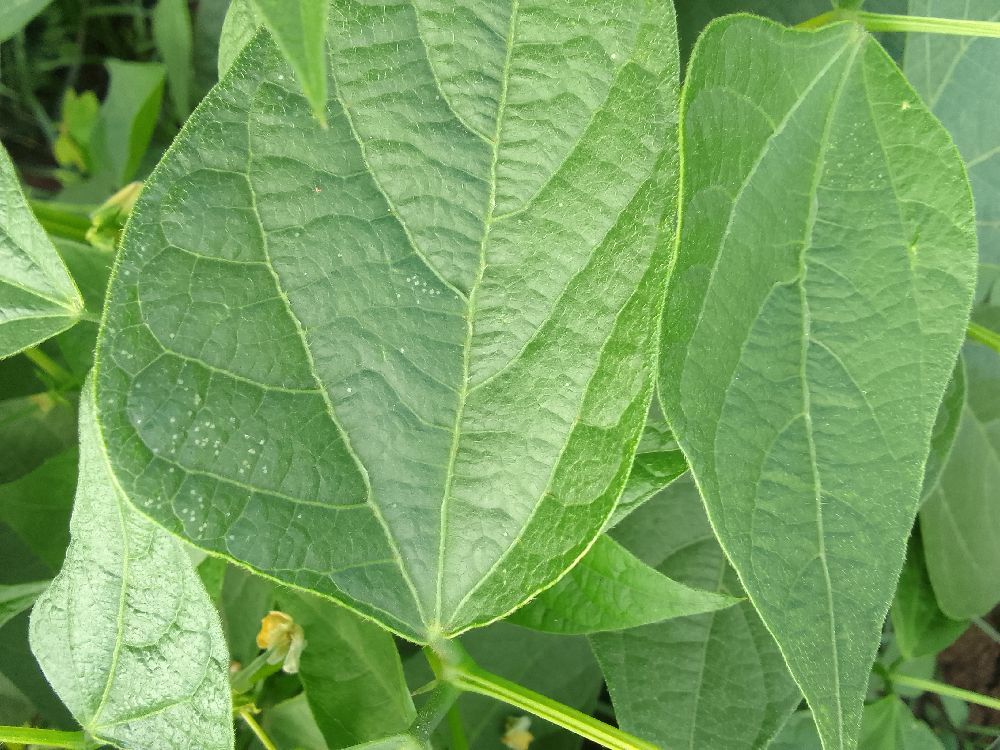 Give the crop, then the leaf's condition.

common bean, healthy
